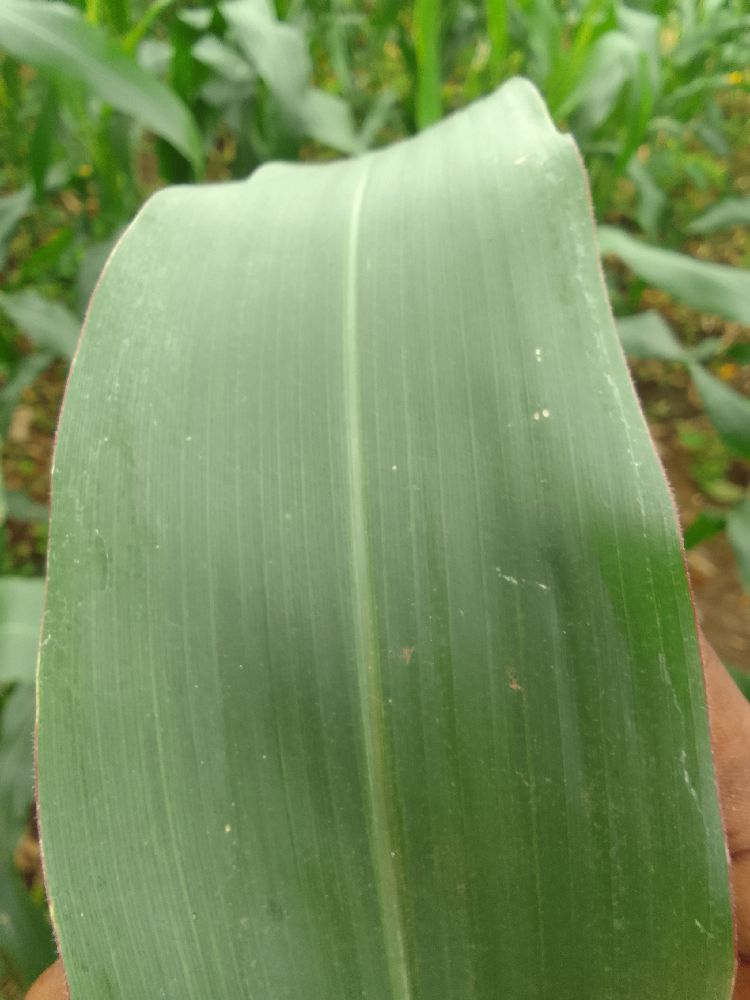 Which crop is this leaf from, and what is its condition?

maize, healthy
